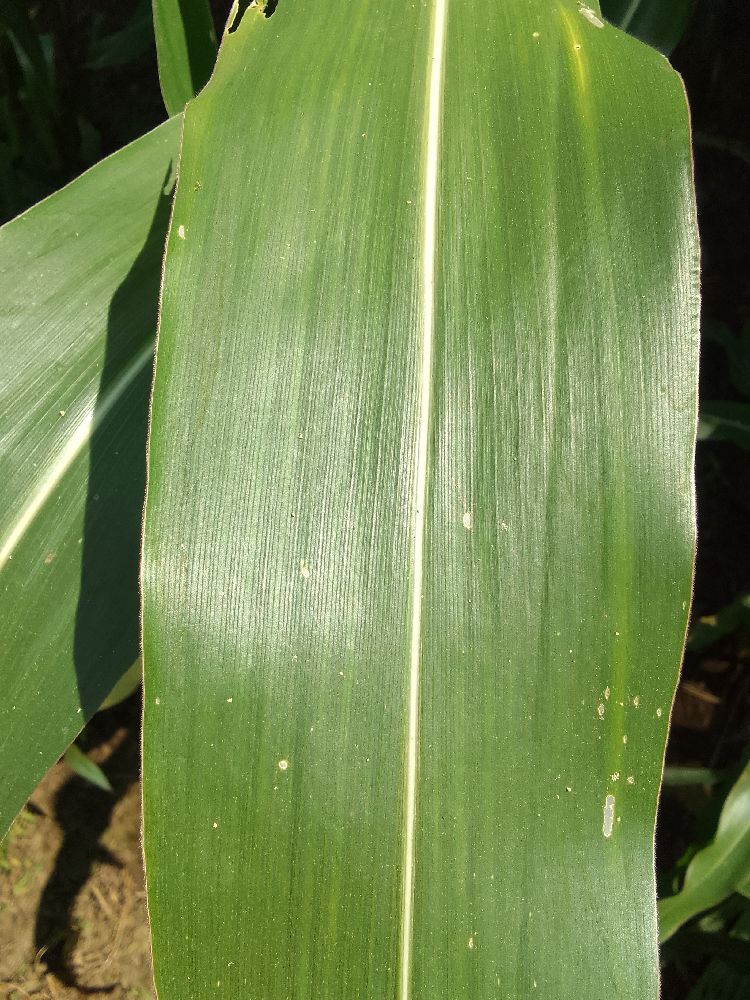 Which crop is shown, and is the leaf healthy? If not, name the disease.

maize, healthy
